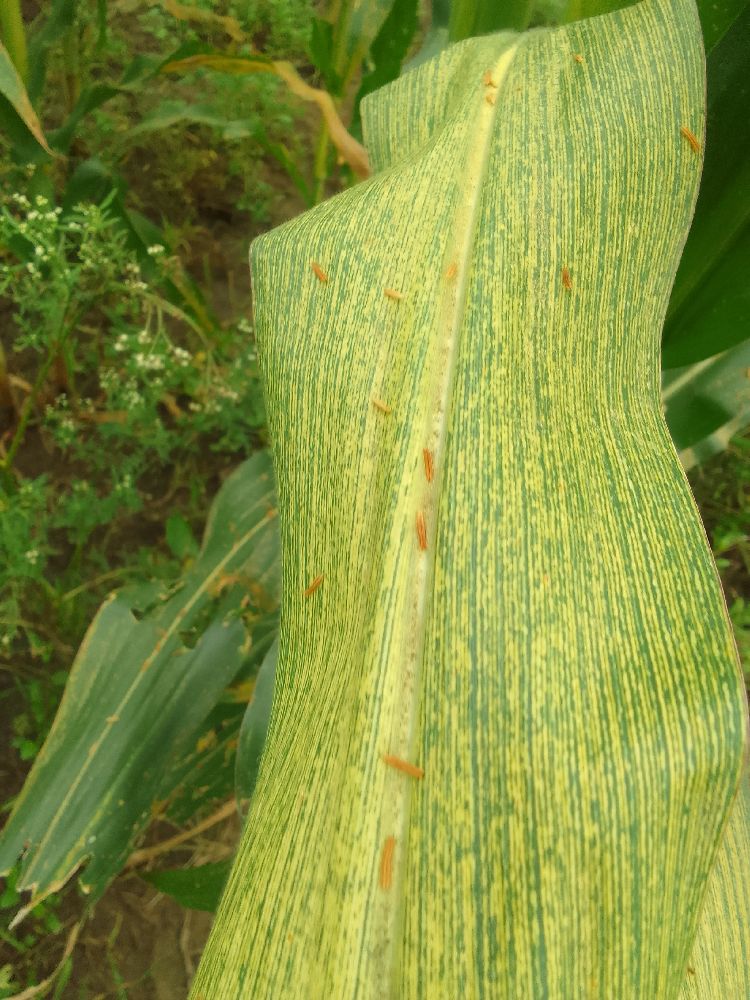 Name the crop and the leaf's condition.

maize, maize streak virus
